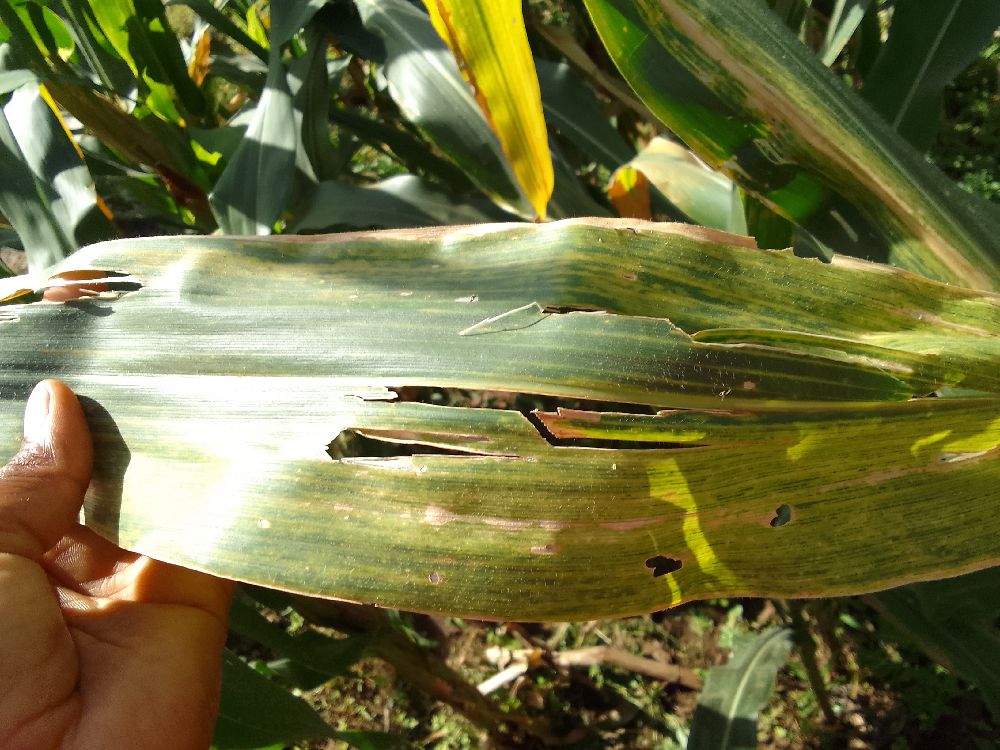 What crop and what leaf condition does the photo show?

maize, maize lethal necrosis
